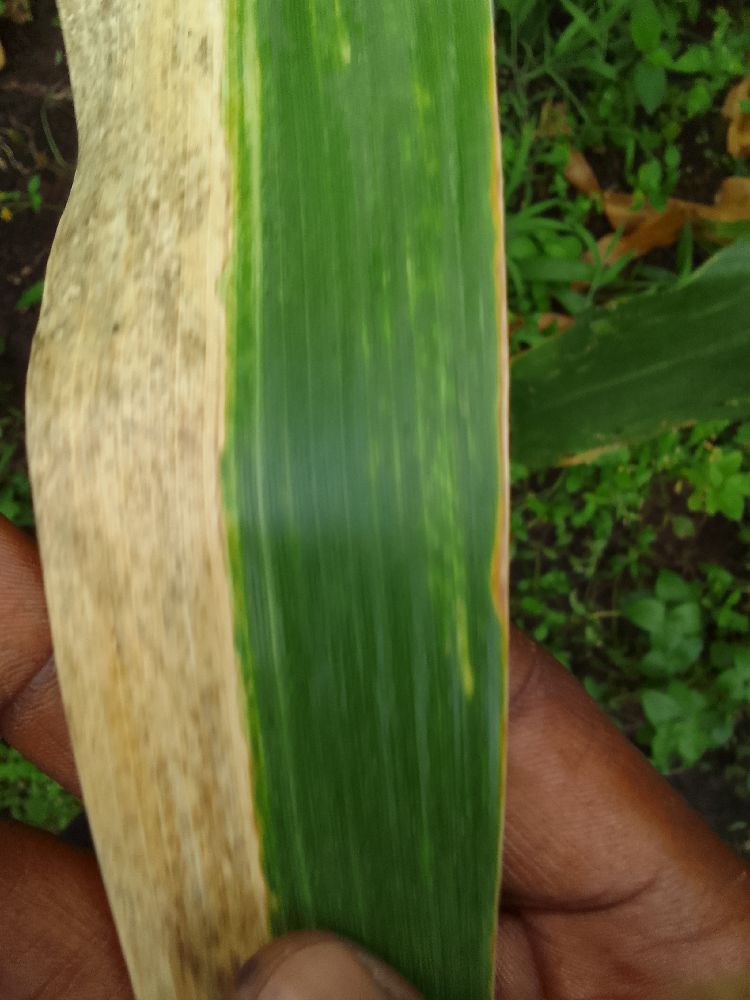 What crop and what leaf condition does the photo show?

maize, maize lethal necrosis
